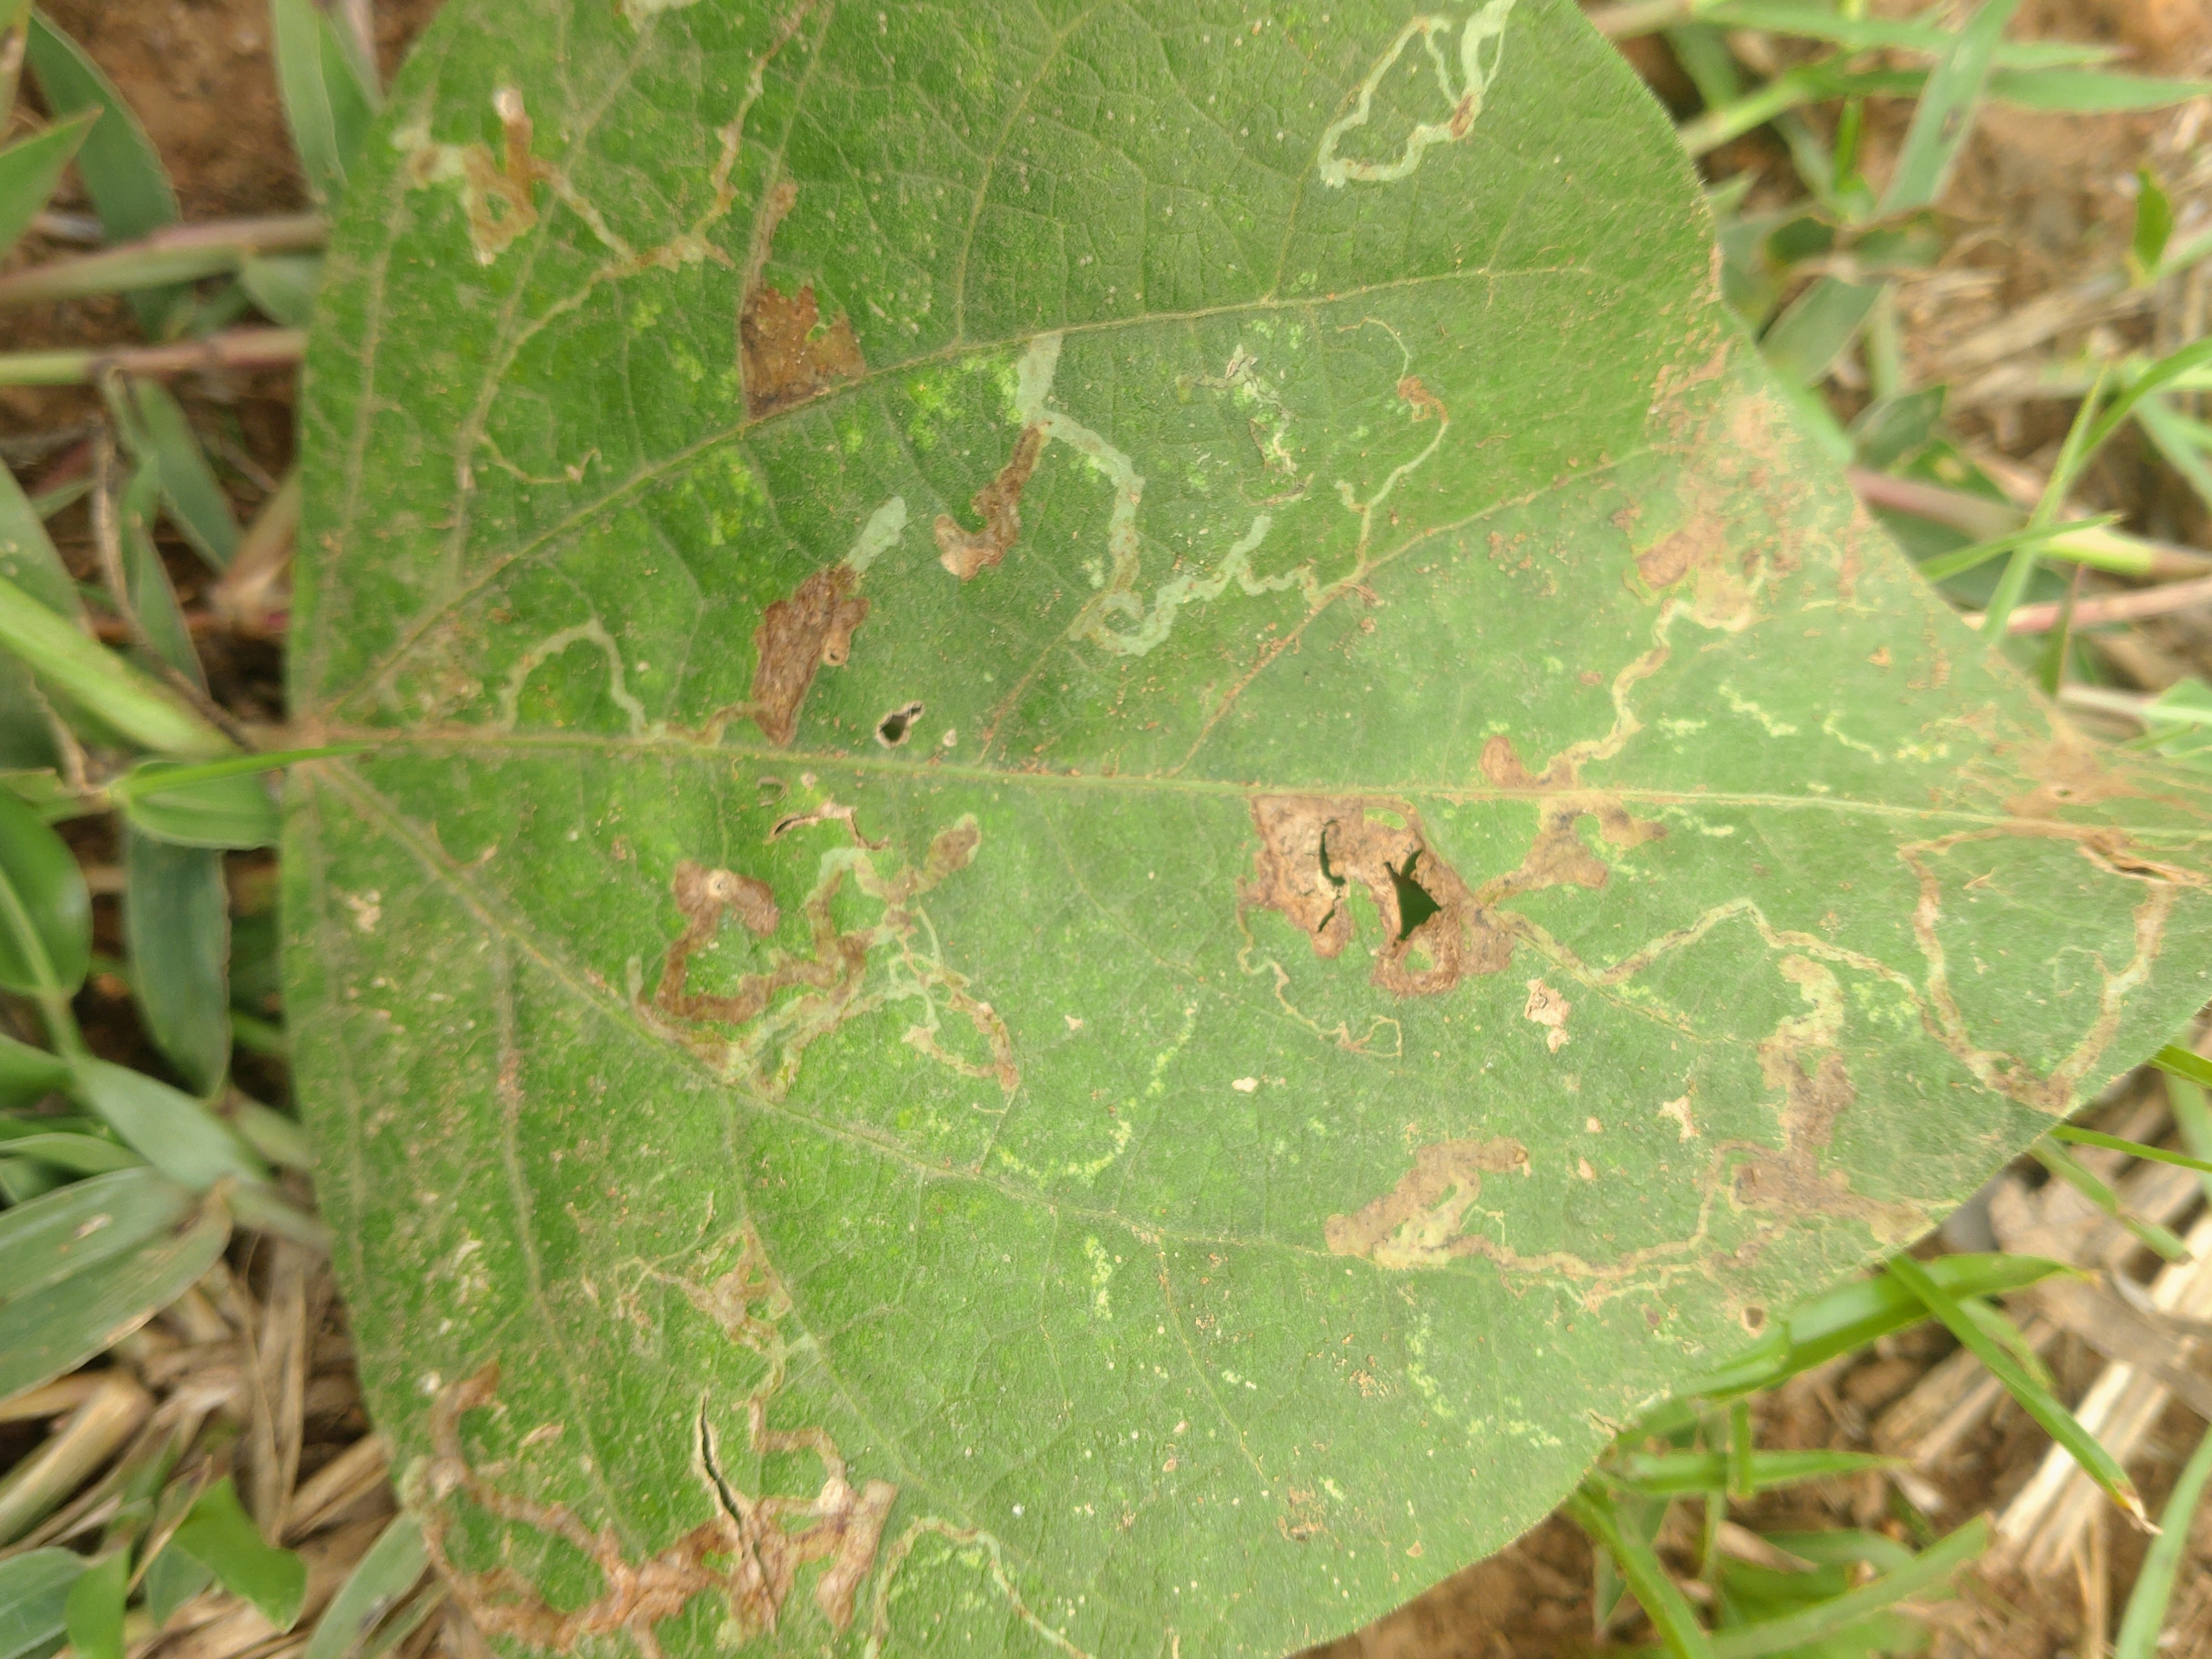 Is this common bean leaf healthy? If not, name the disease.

anthracnose
